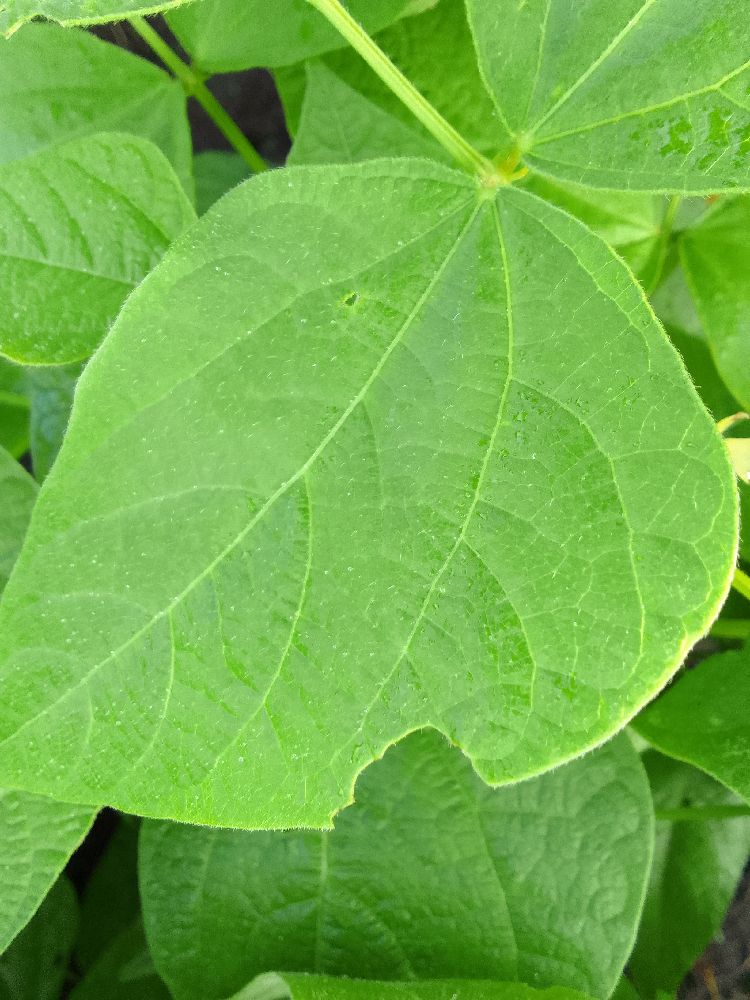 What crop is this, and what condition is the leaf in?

common bean, healthy
